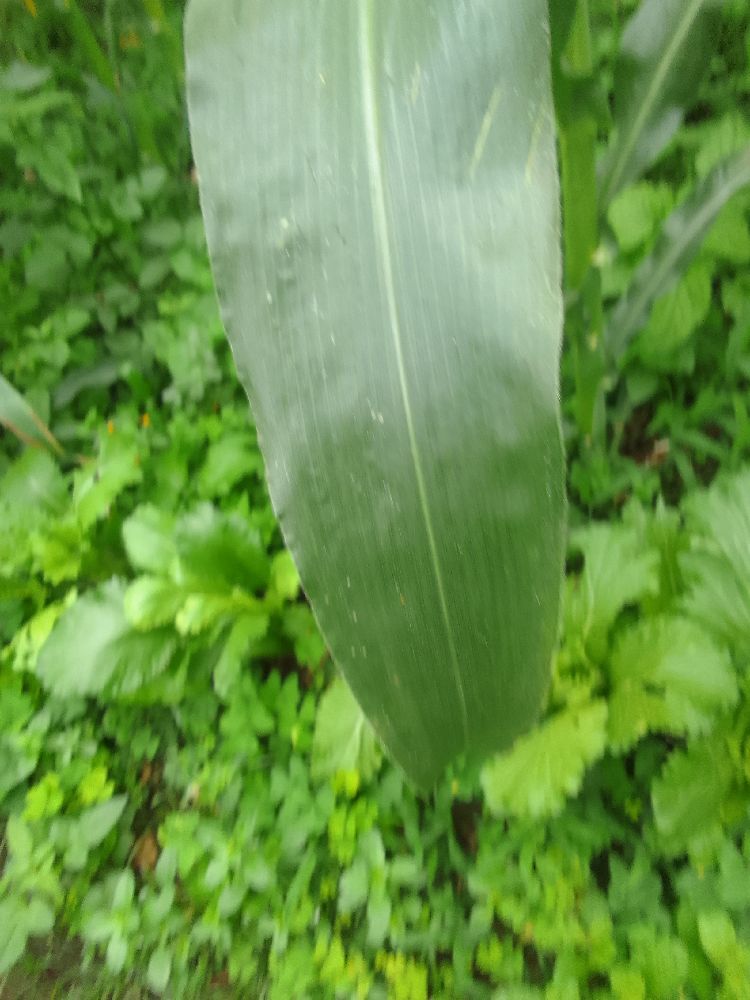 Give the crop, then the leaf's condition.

maize, healthy
